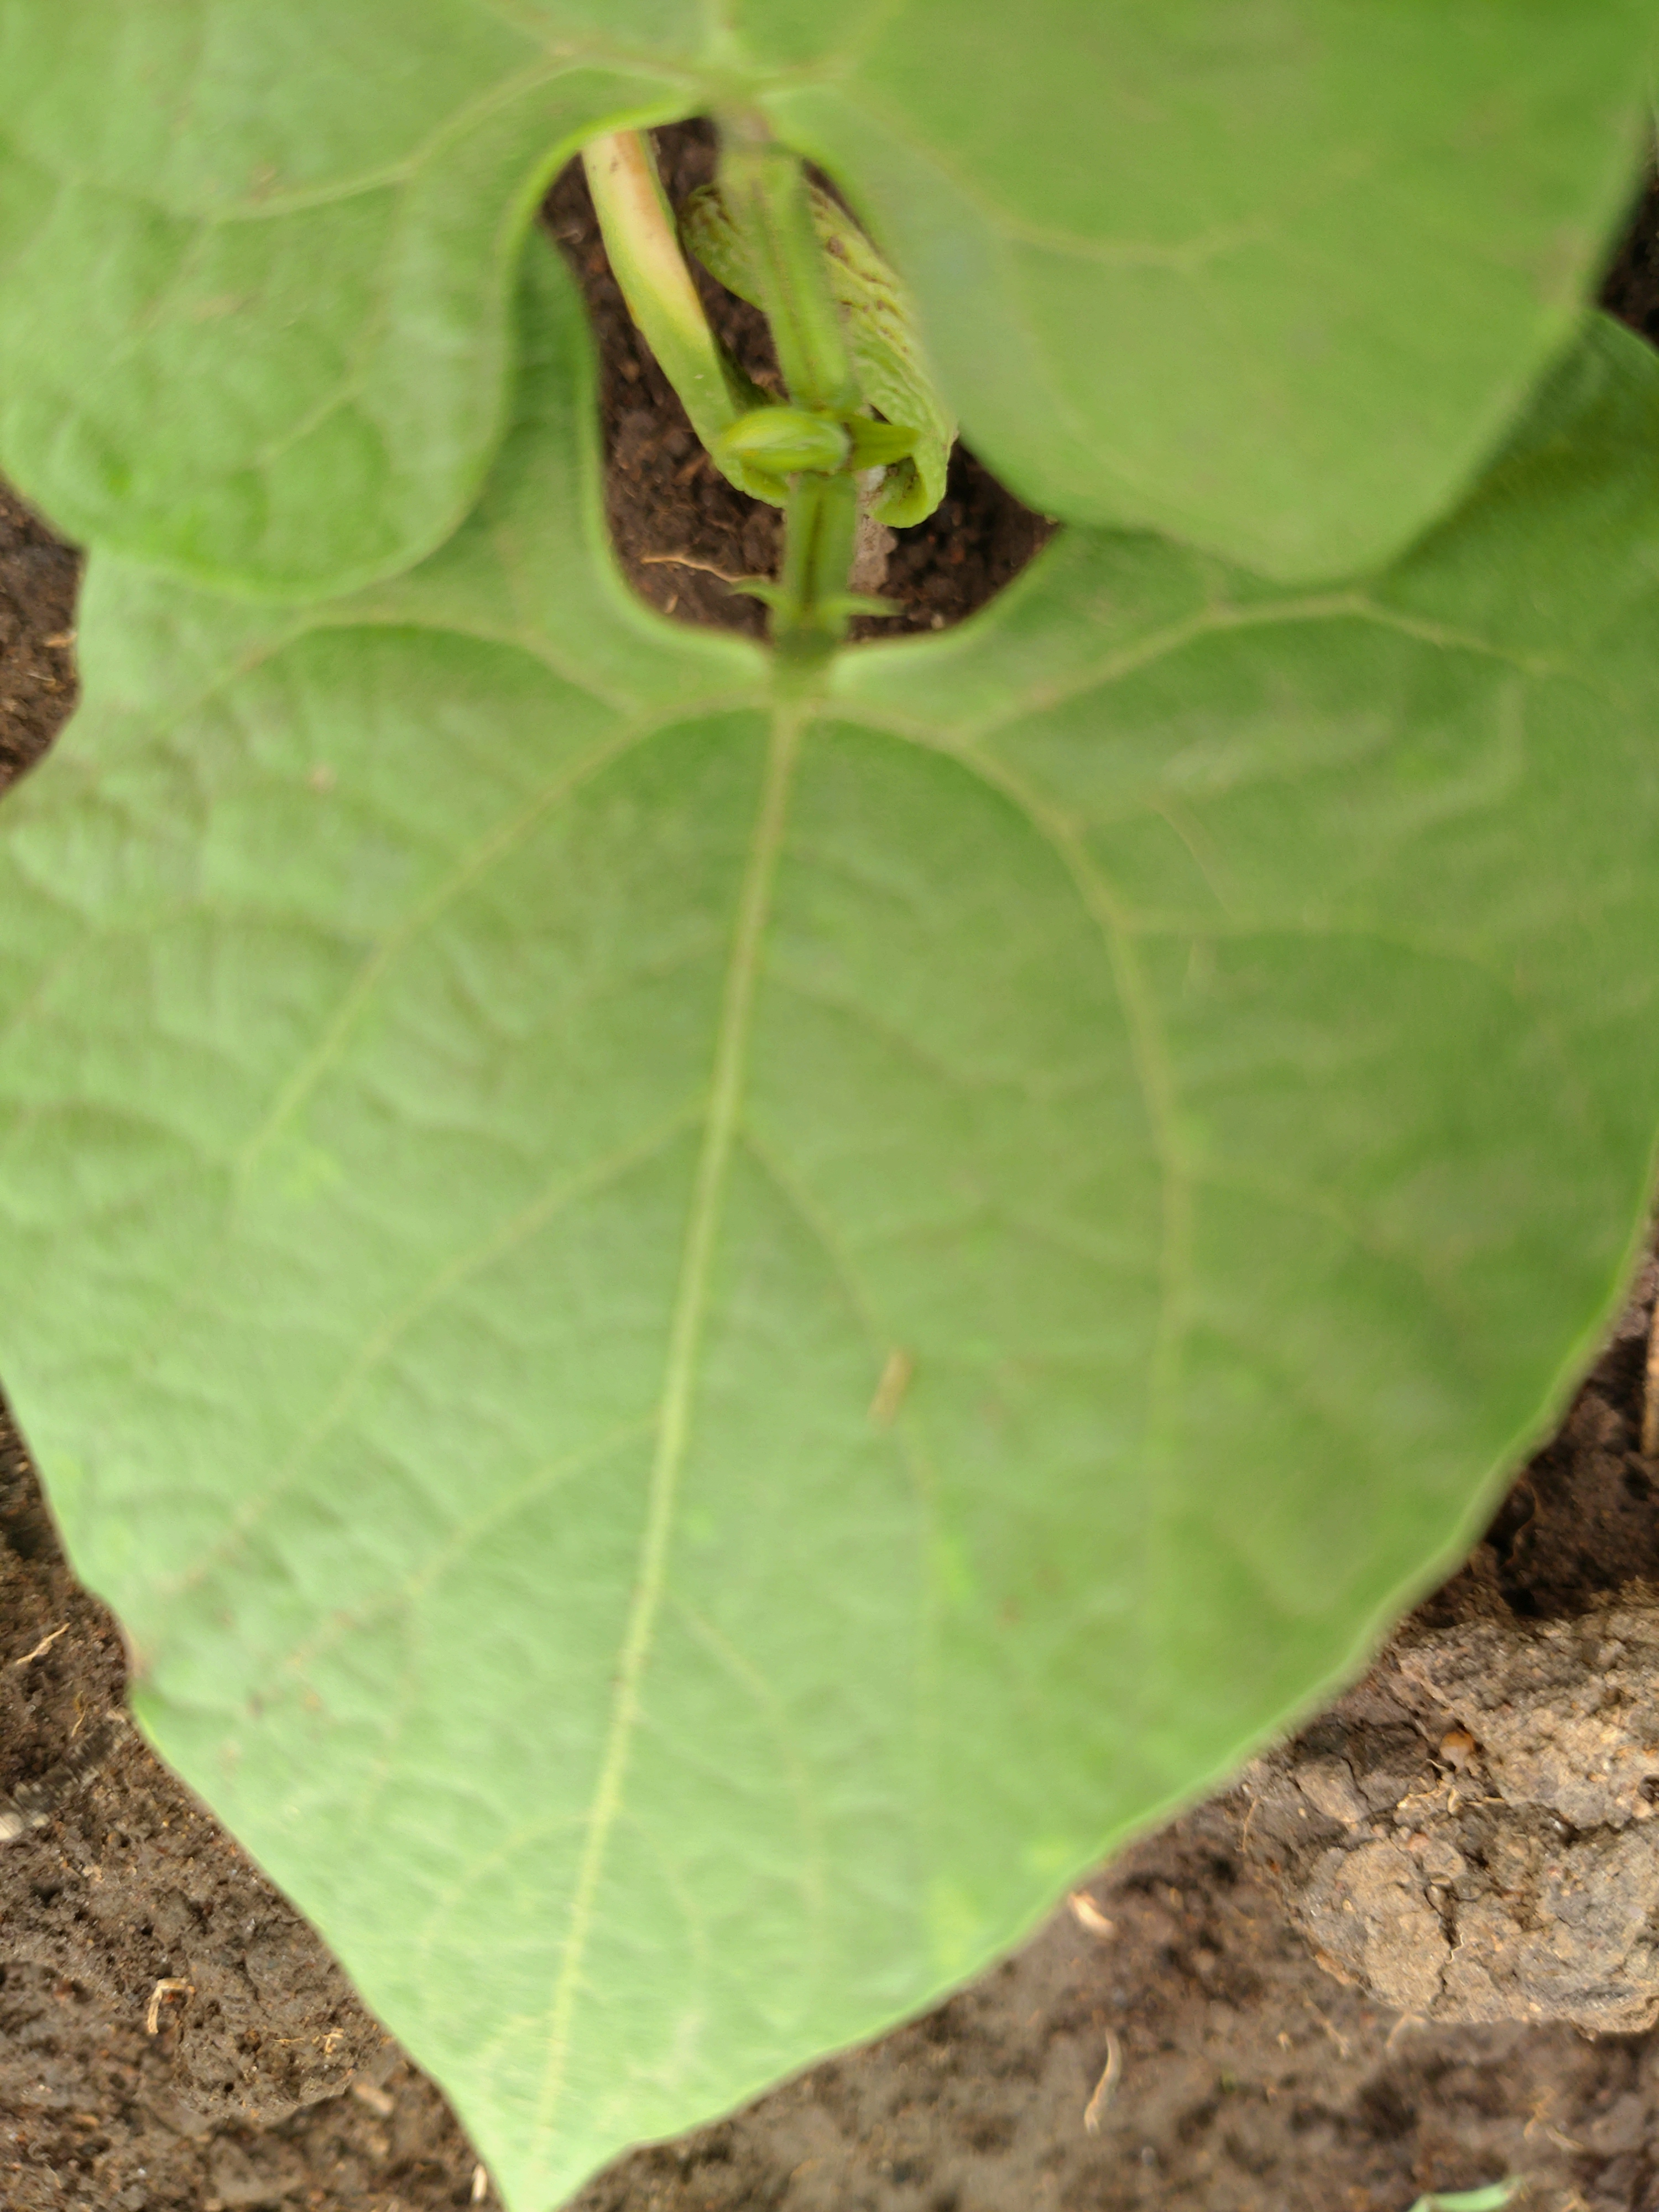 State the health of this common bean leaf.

healthy
